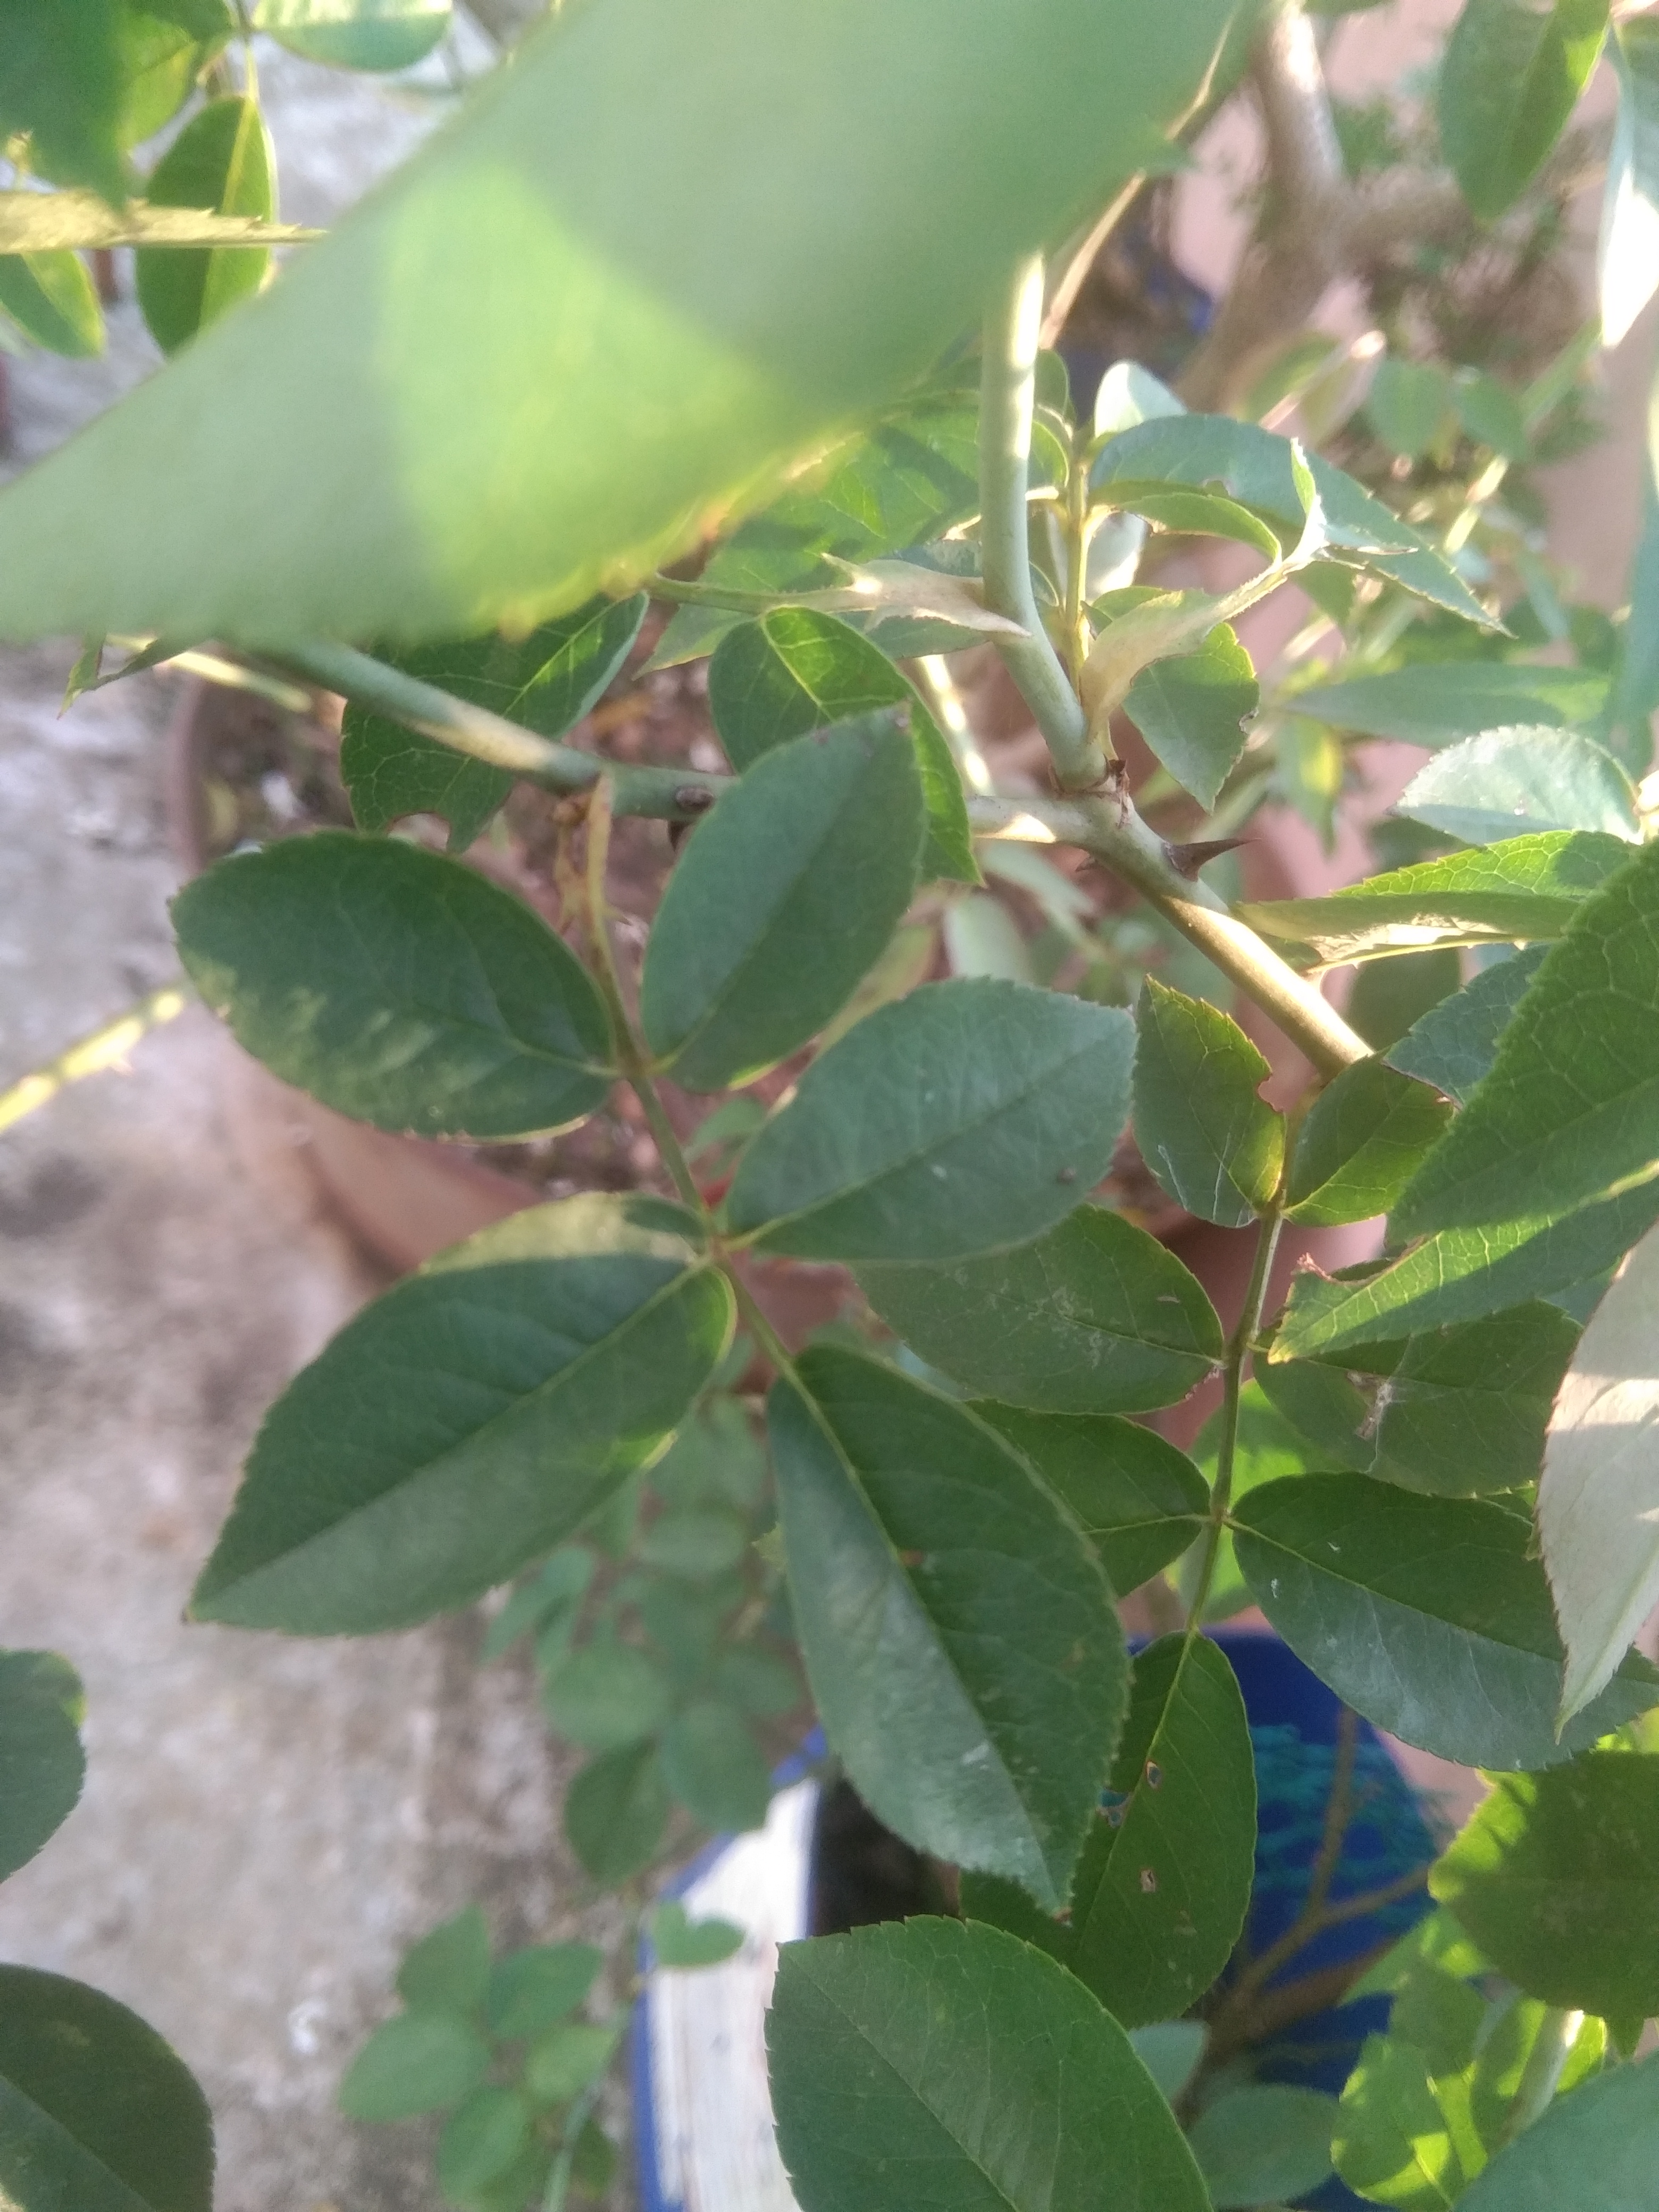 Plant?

rose
